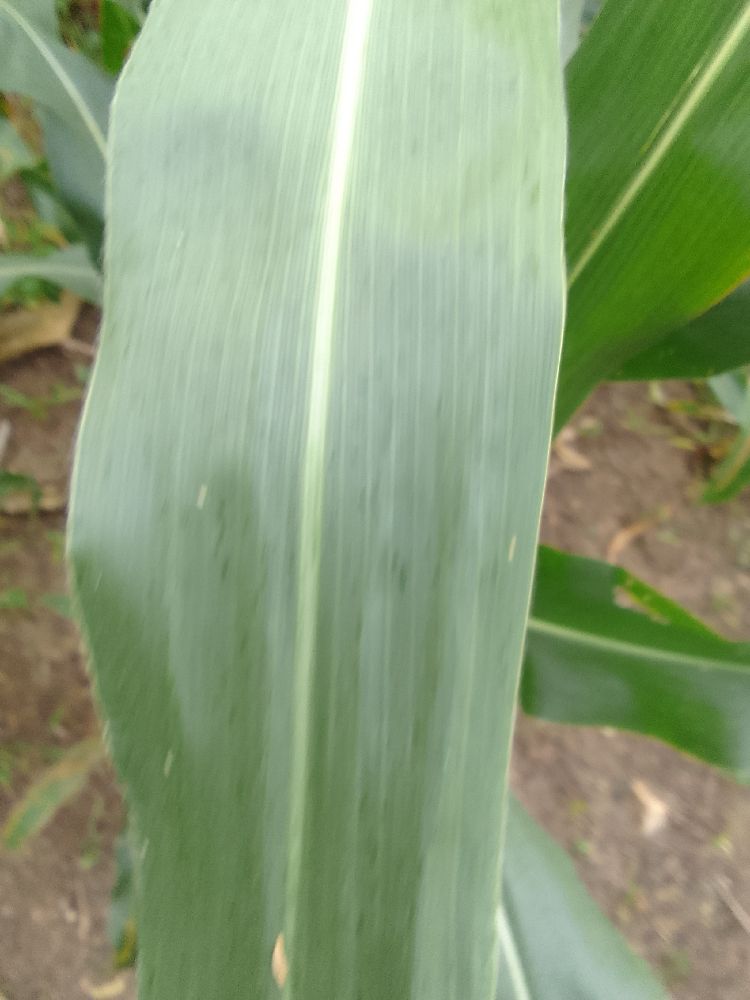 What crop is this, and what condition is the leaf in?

maize, healthy
